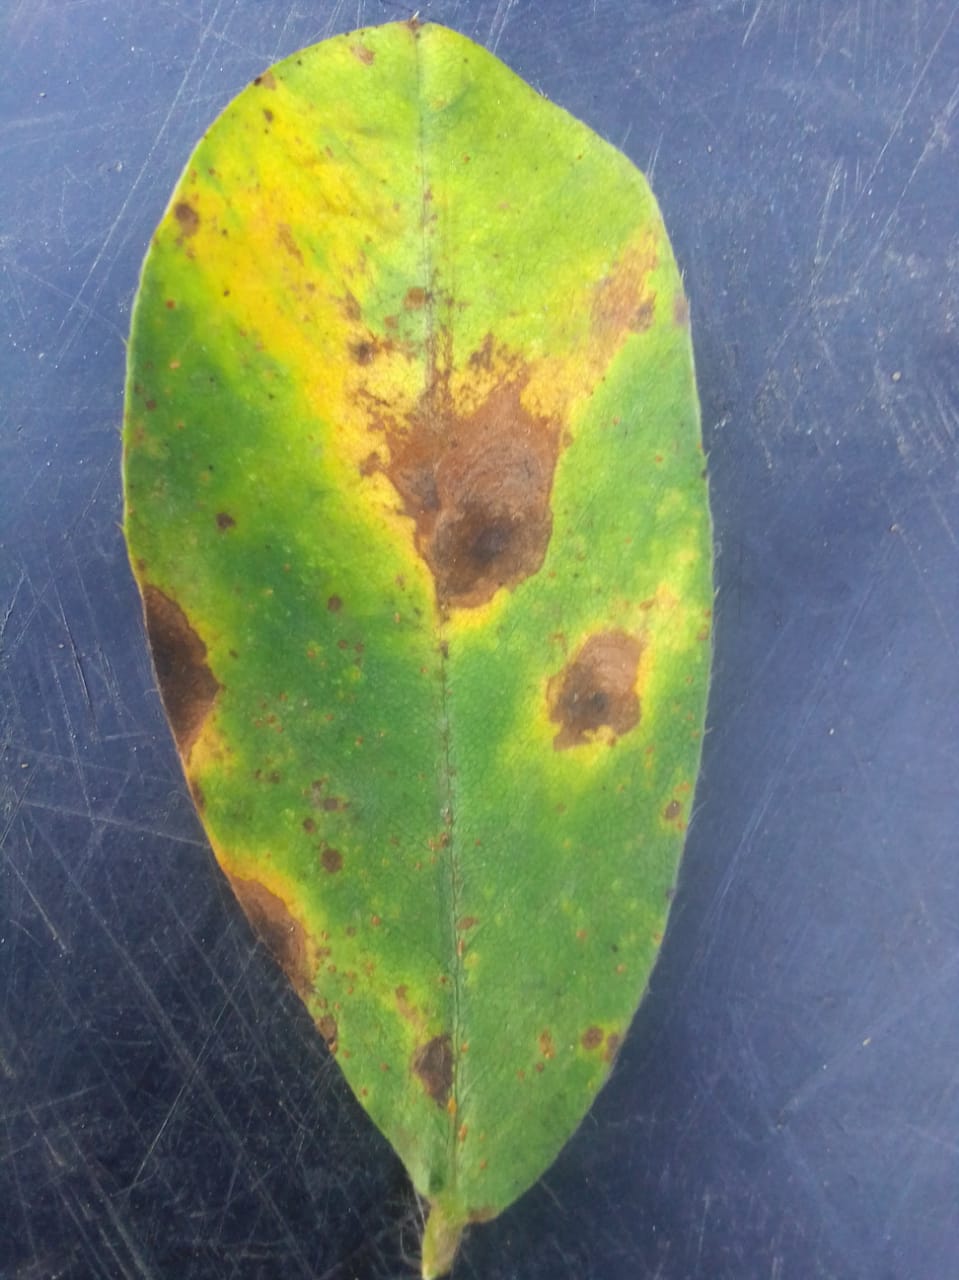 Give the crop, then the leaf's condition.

peanut, phoma arachidicola
